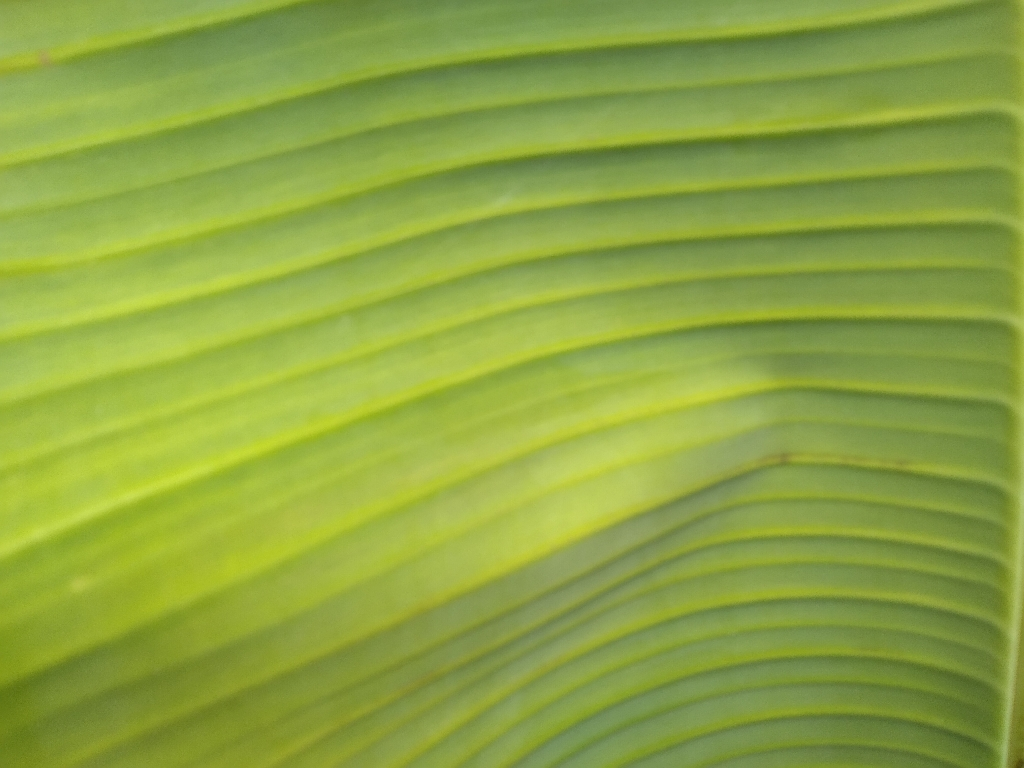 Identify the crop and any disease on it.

banana, healthy
